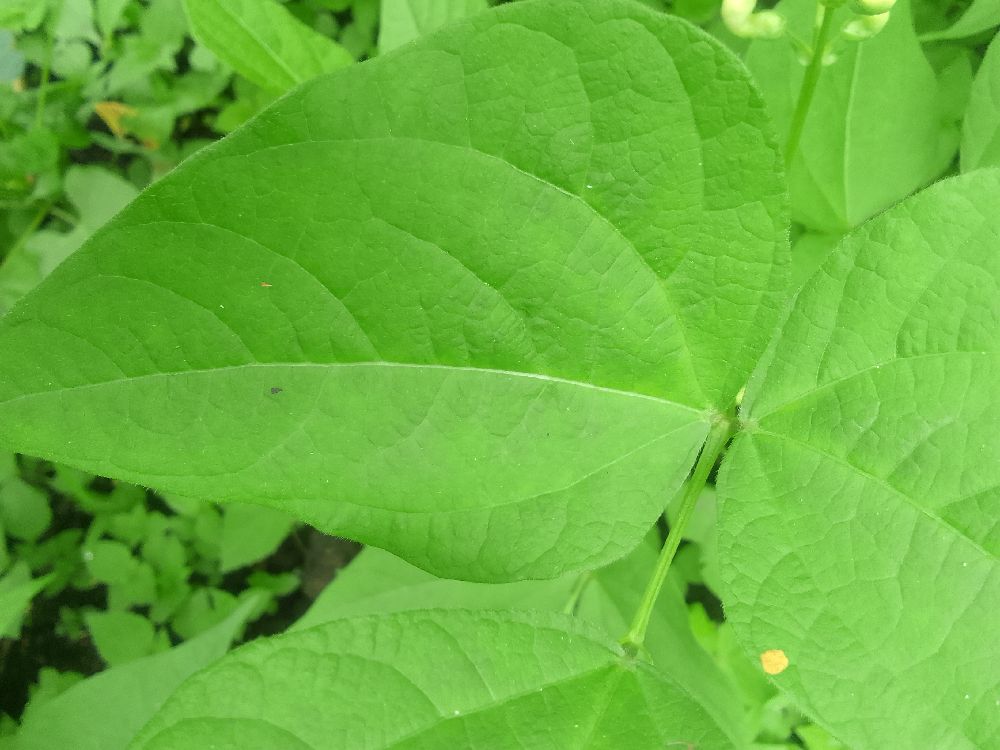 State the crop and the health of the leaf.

common bean, healthy
